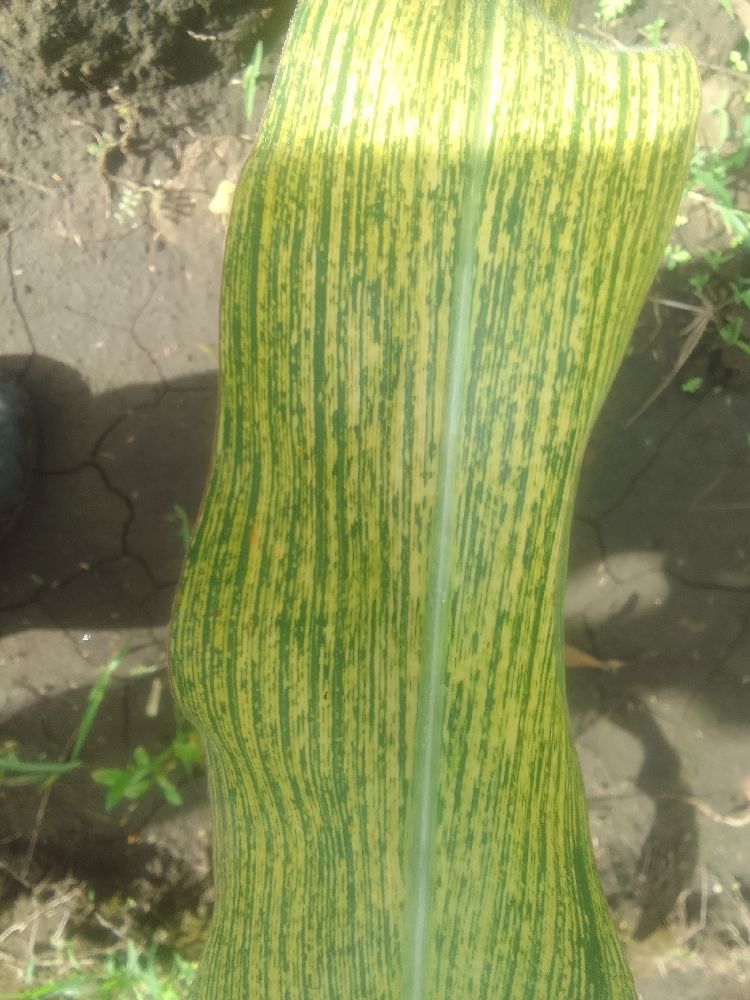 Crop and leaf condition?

maize, maize streak virus
